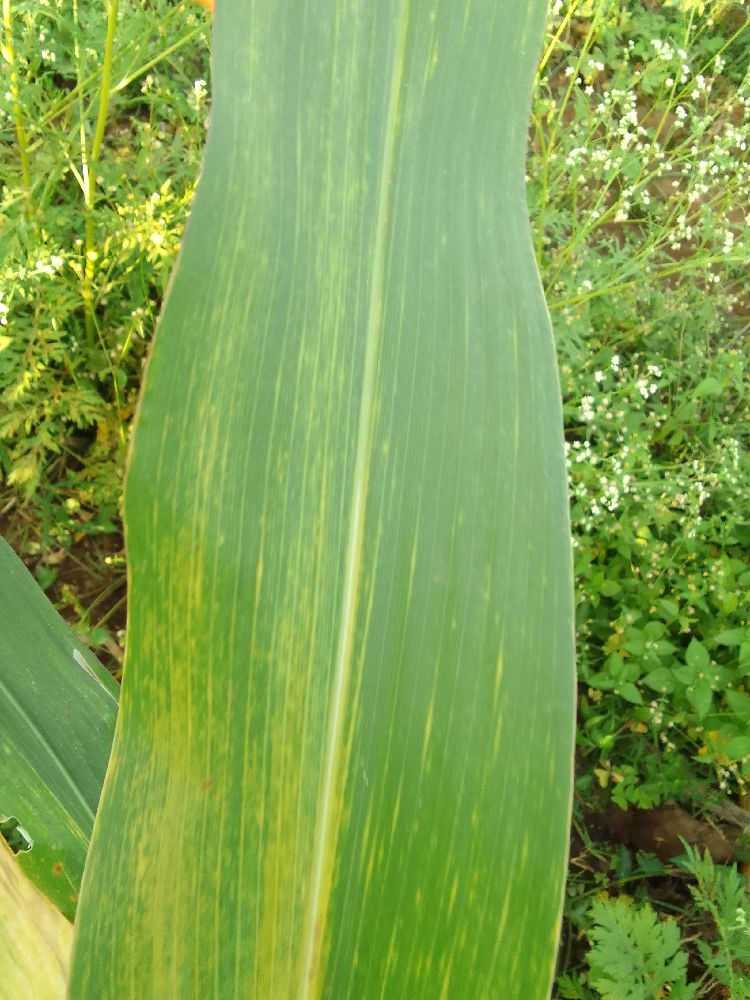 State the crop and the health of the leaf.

maize, maize lethal necrosis
